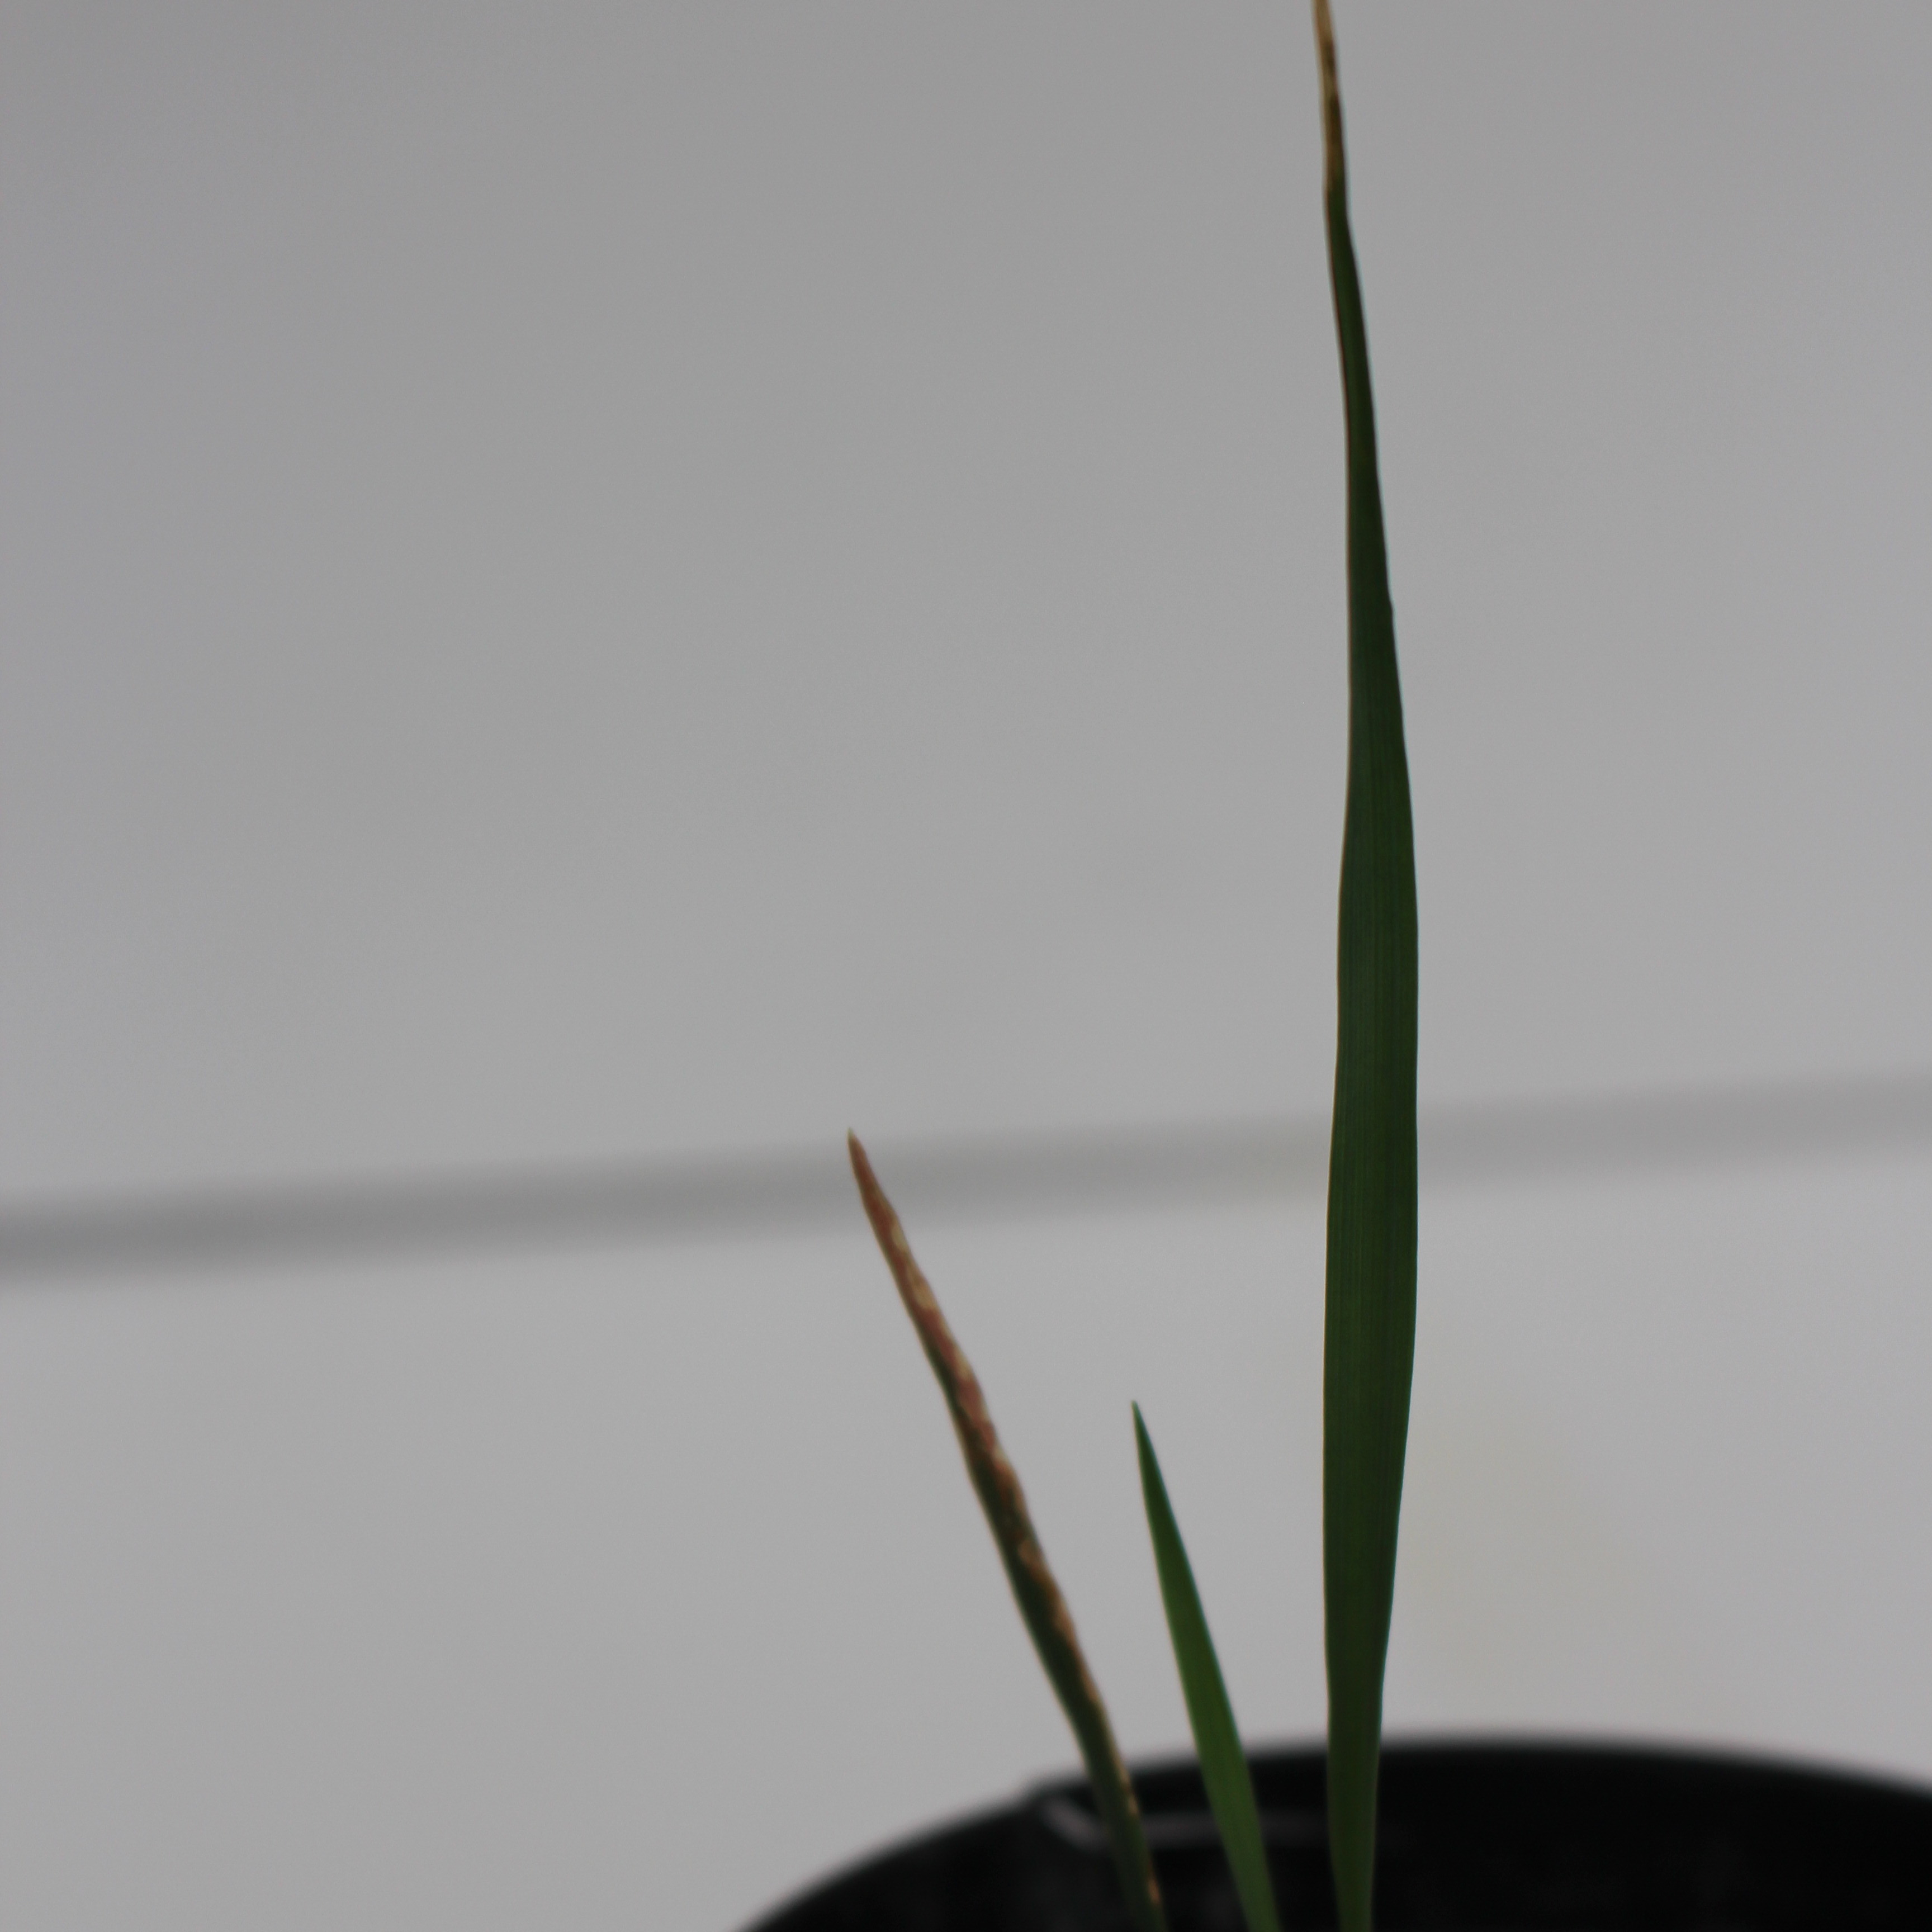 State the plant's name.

Avena sterilis
